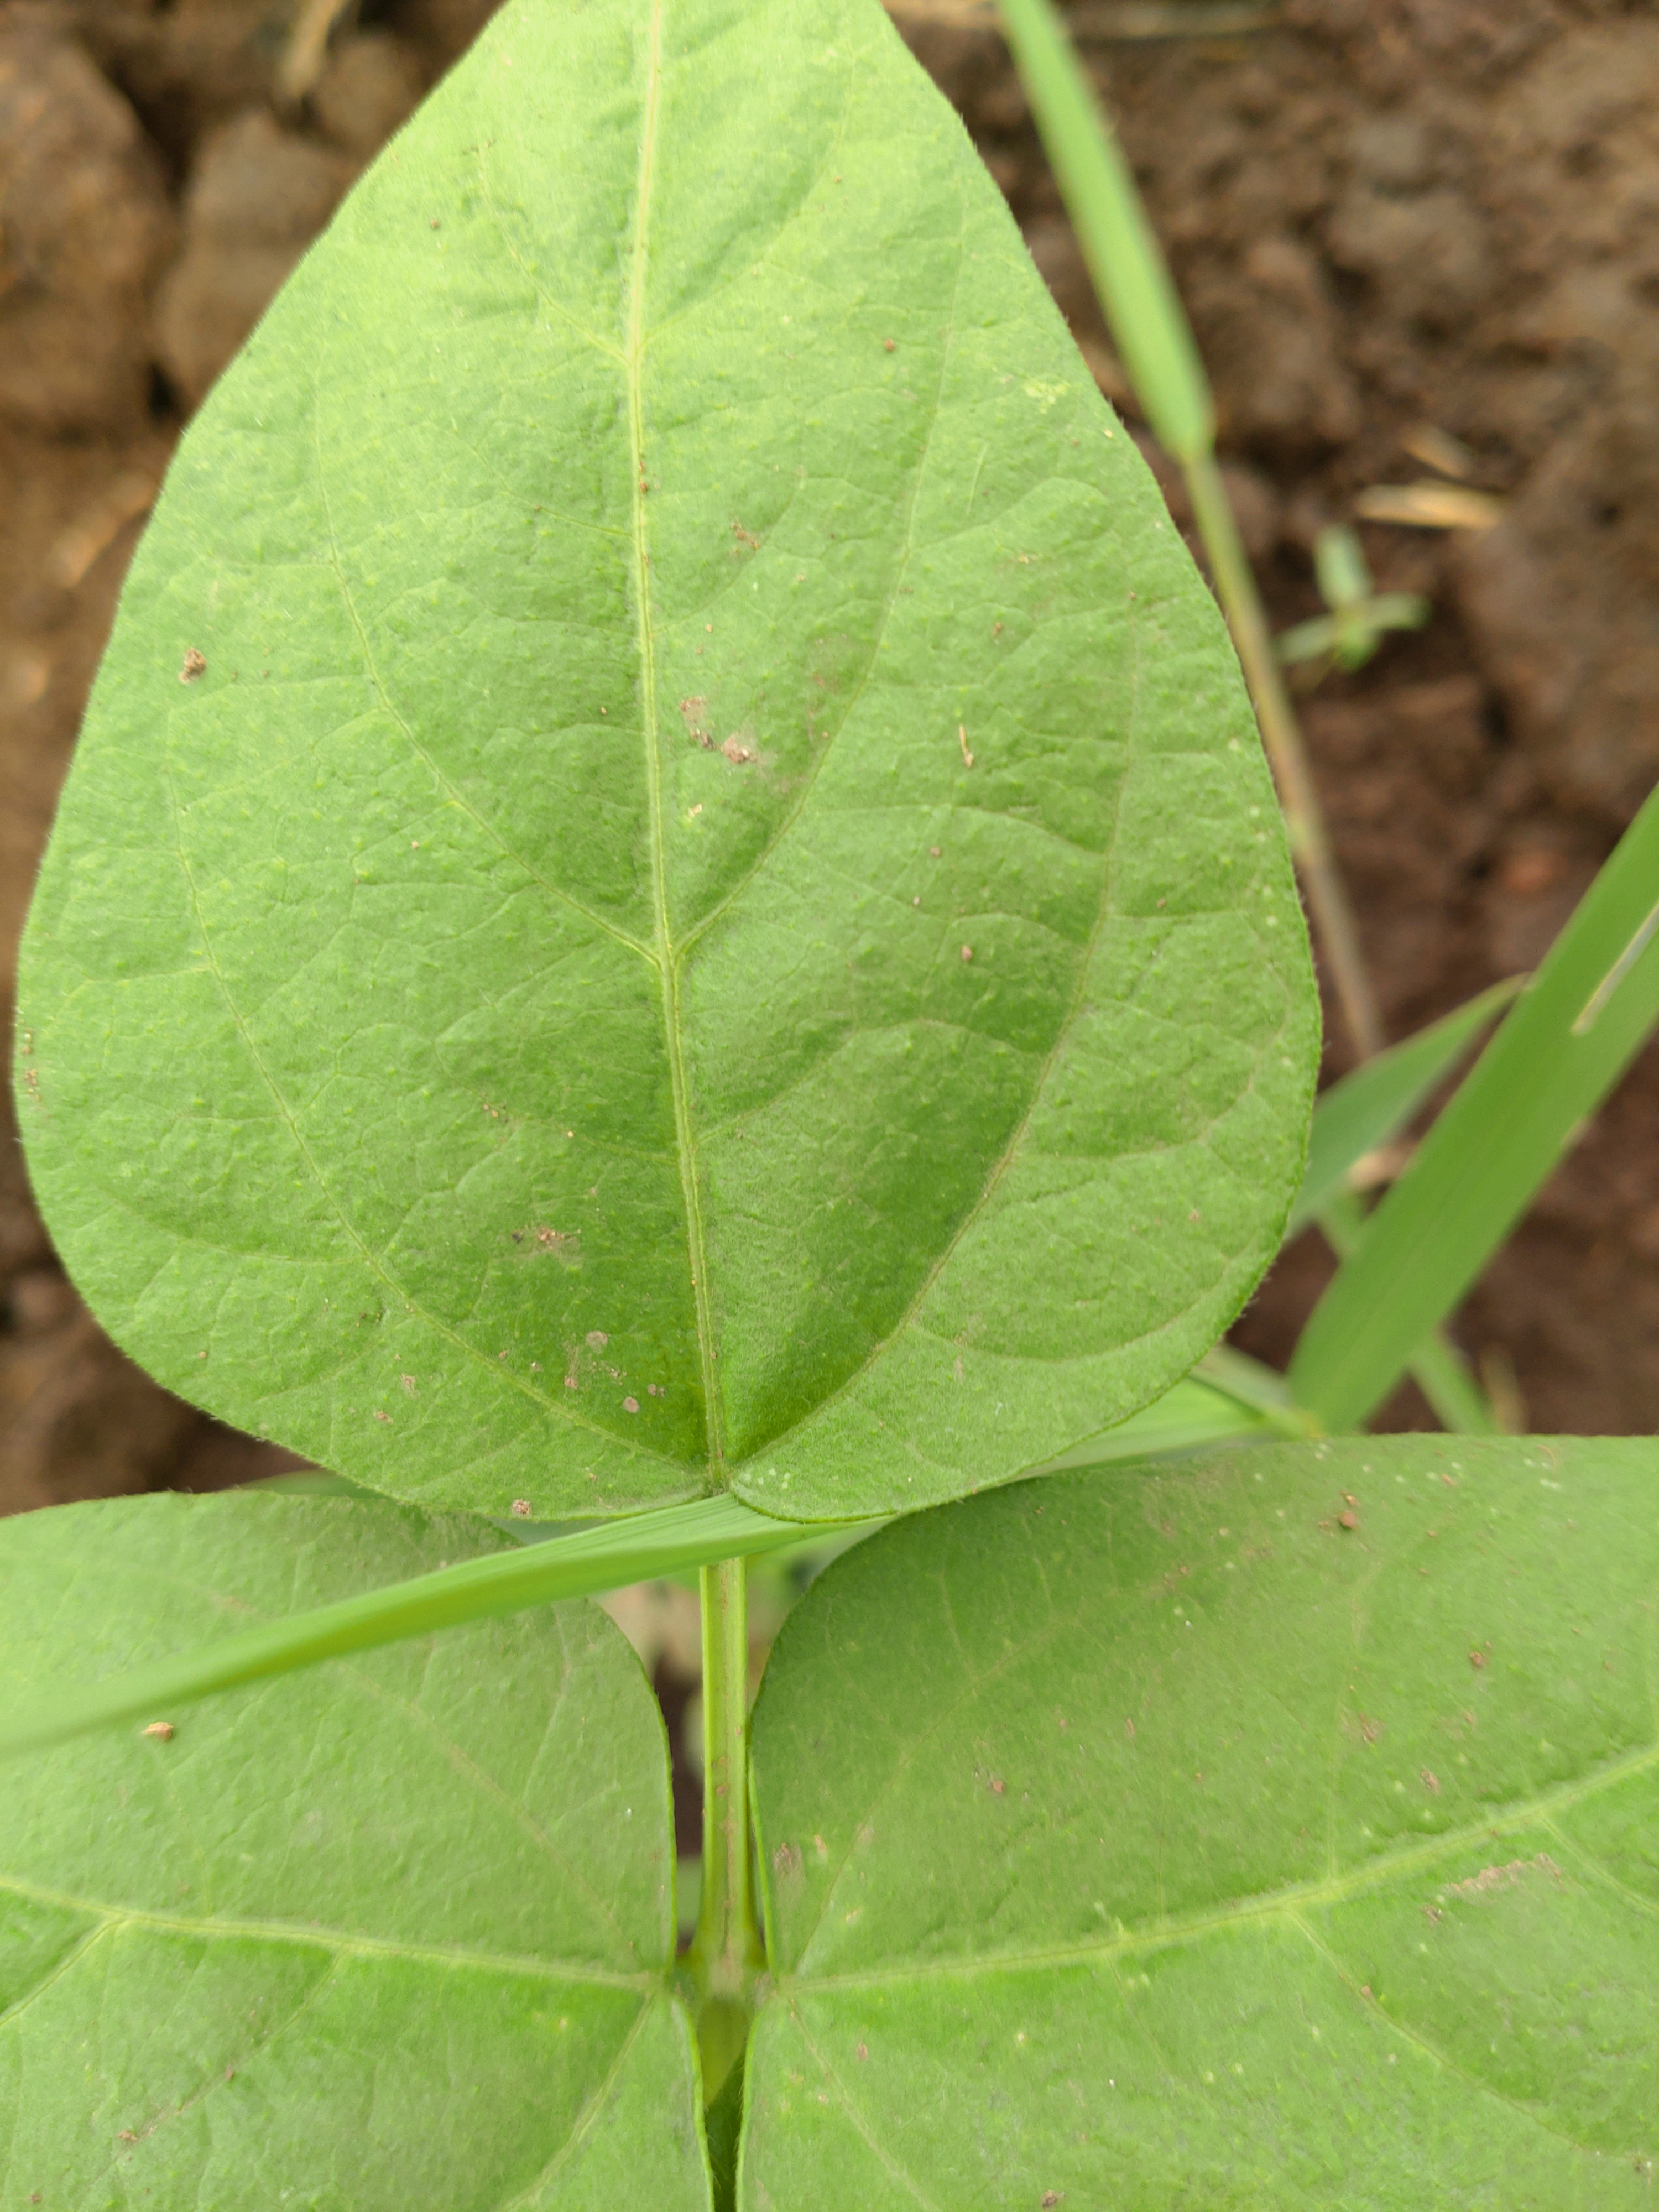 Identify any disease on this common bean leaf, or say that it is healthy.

healthy
